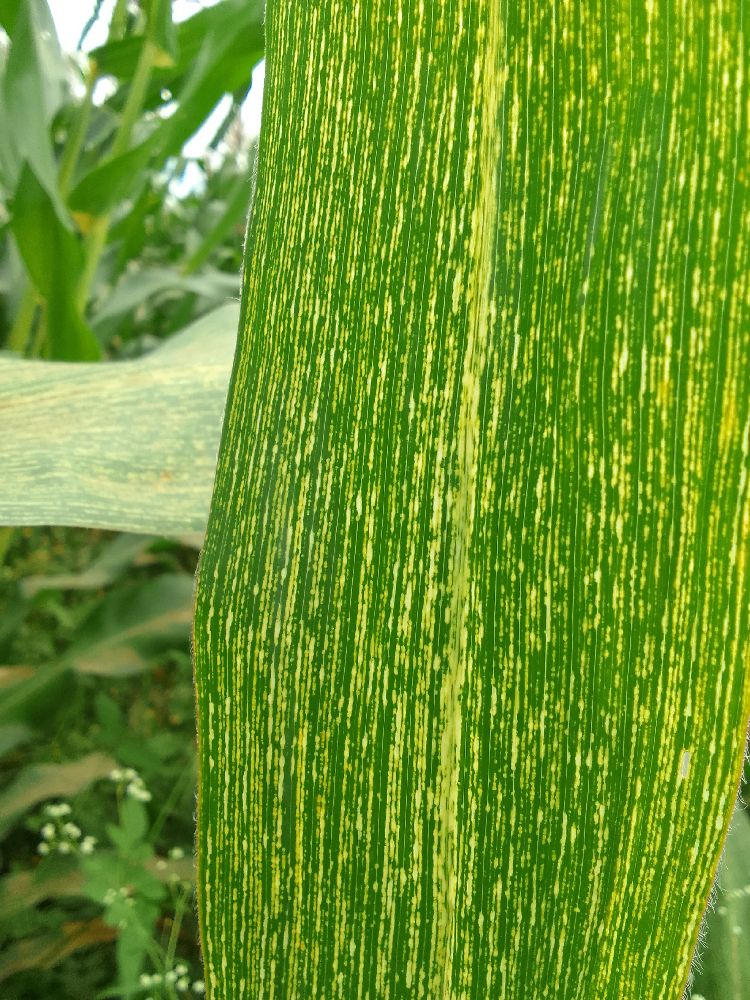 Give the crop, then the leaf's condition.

maize, maize streak virus
